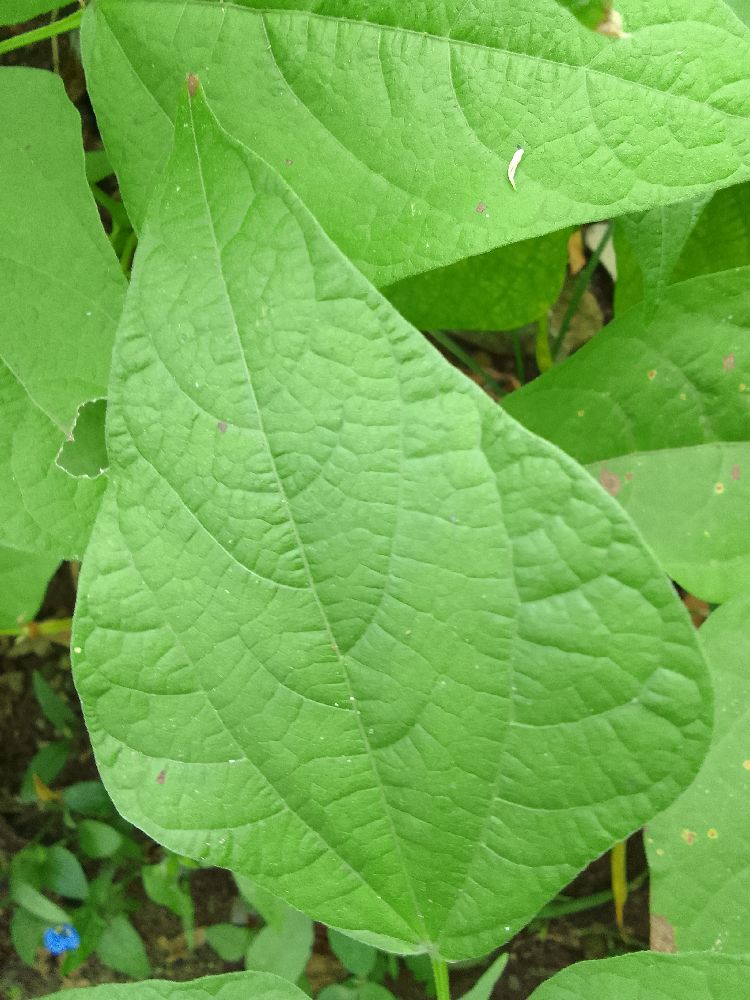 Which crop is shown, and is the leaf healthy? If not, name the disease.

common bean, healthy
